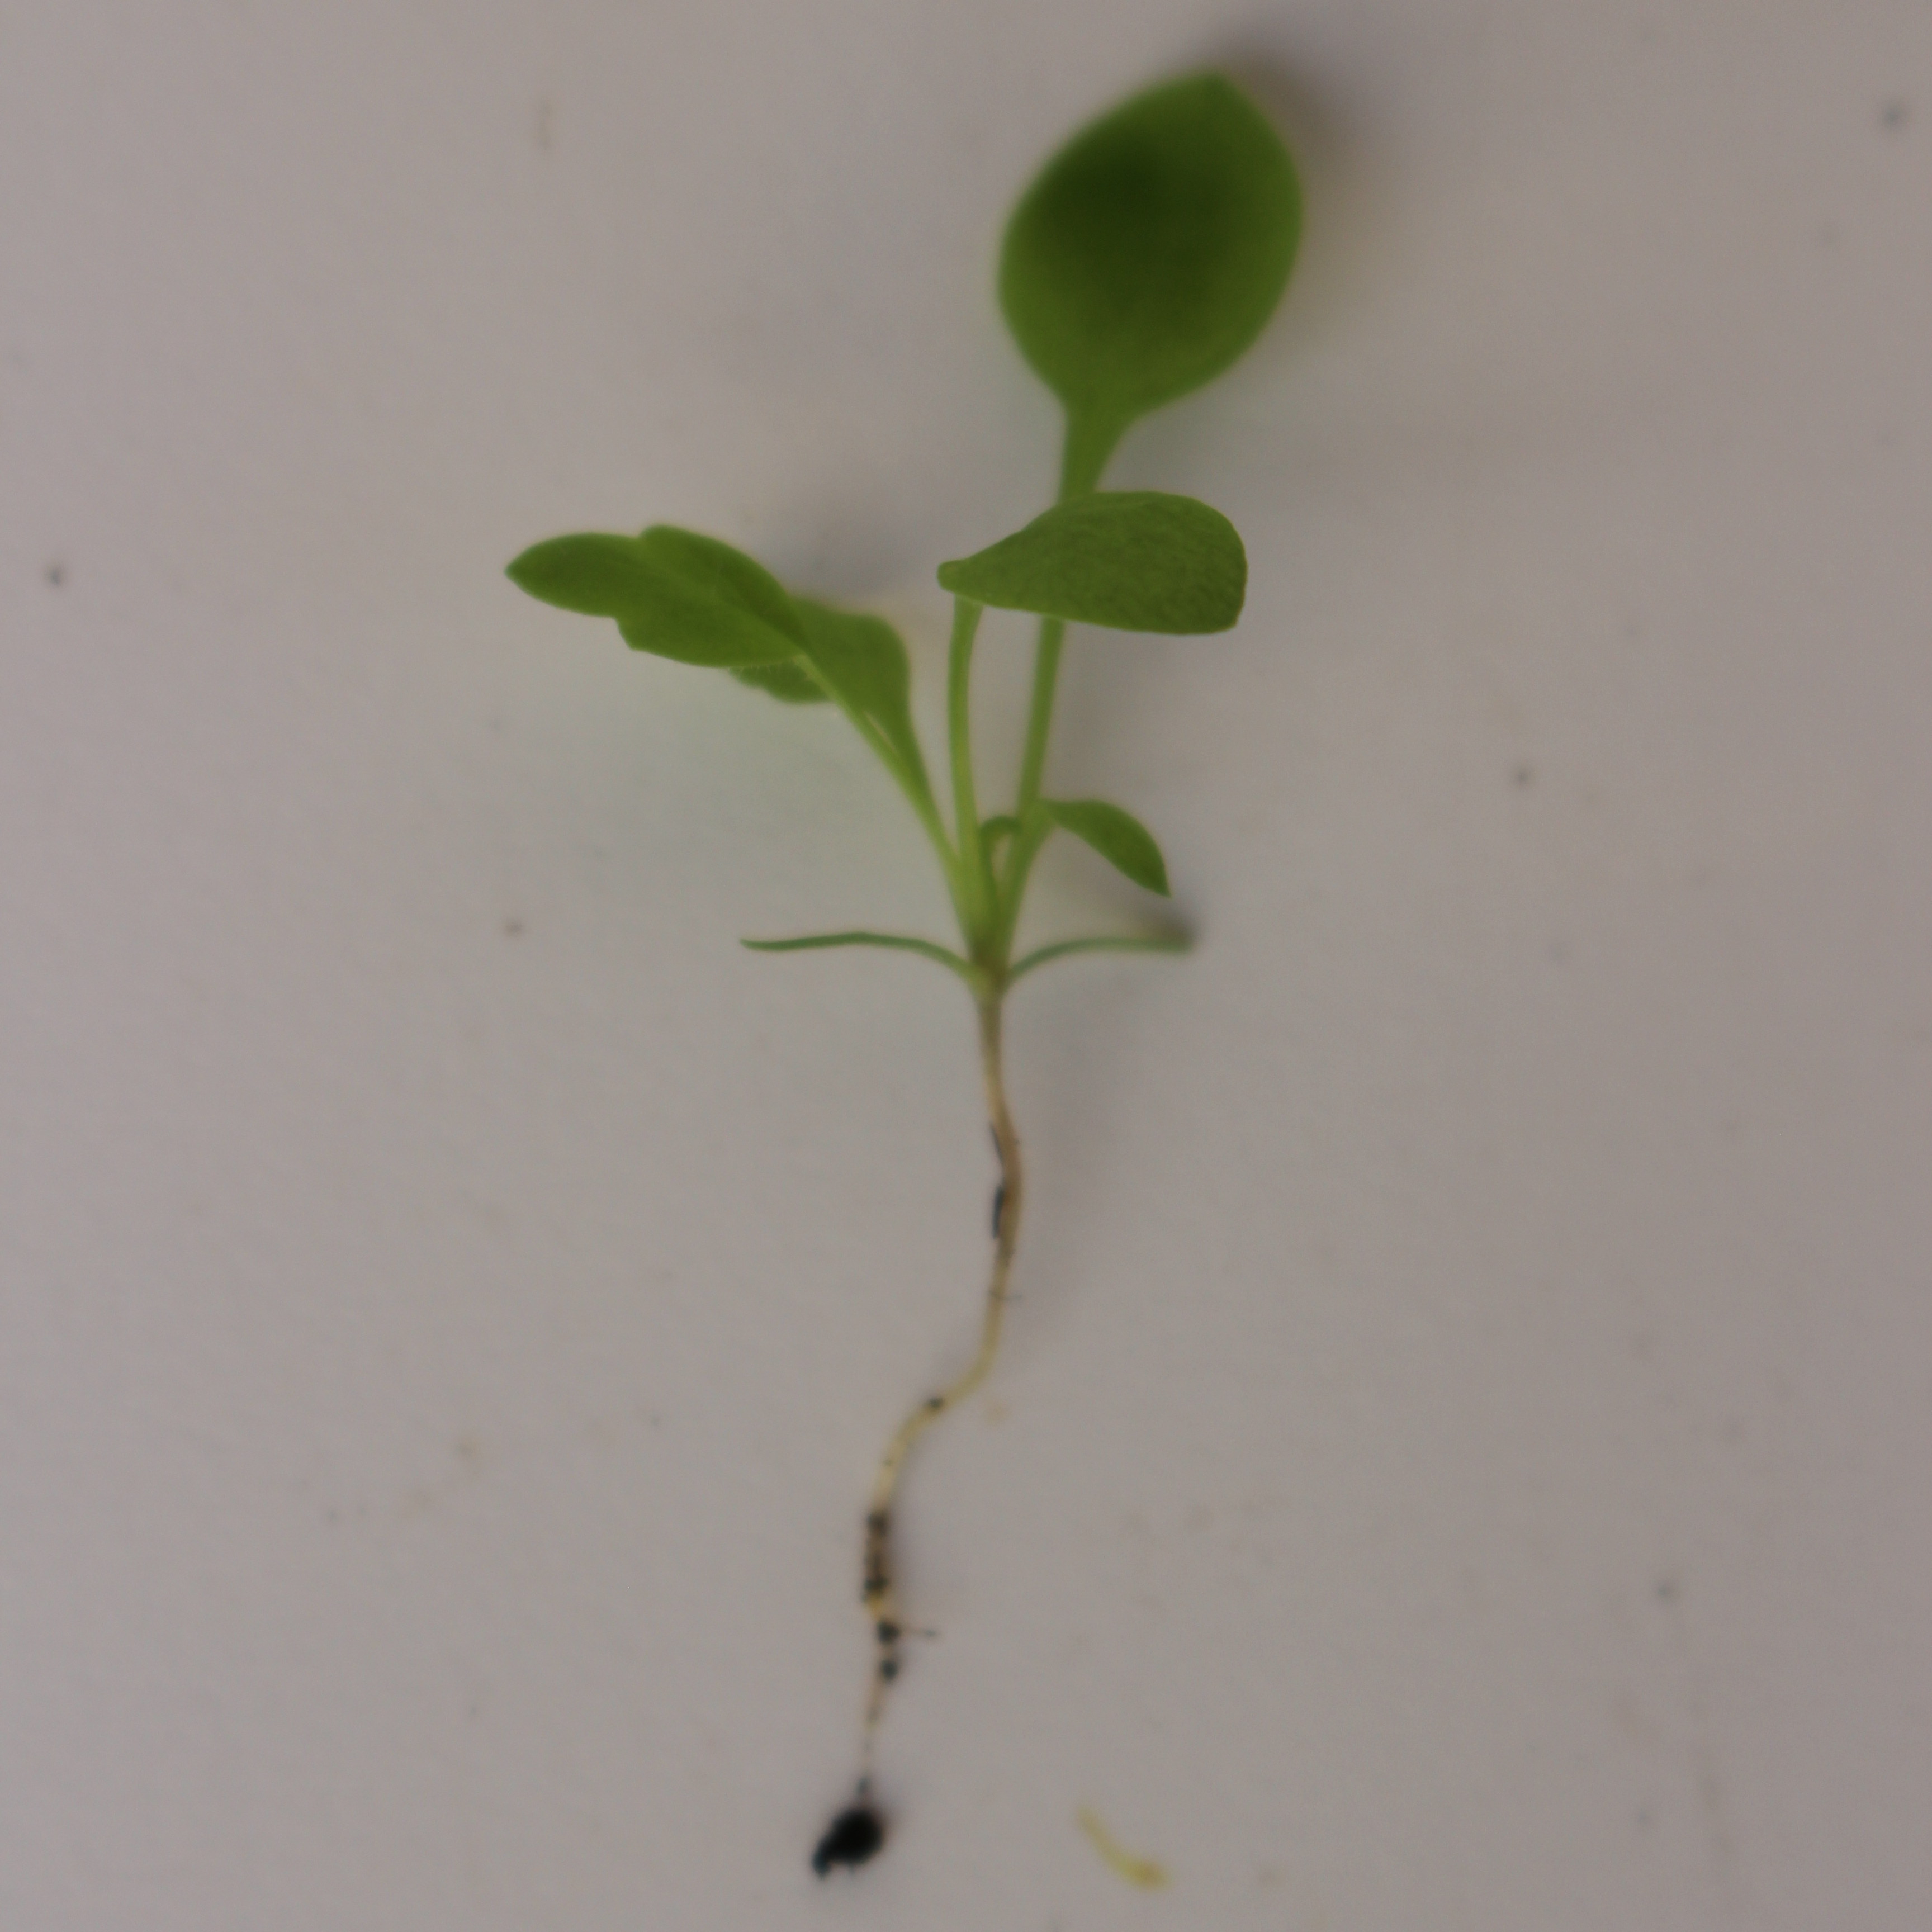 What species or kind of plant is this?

Papaver rhoeas
